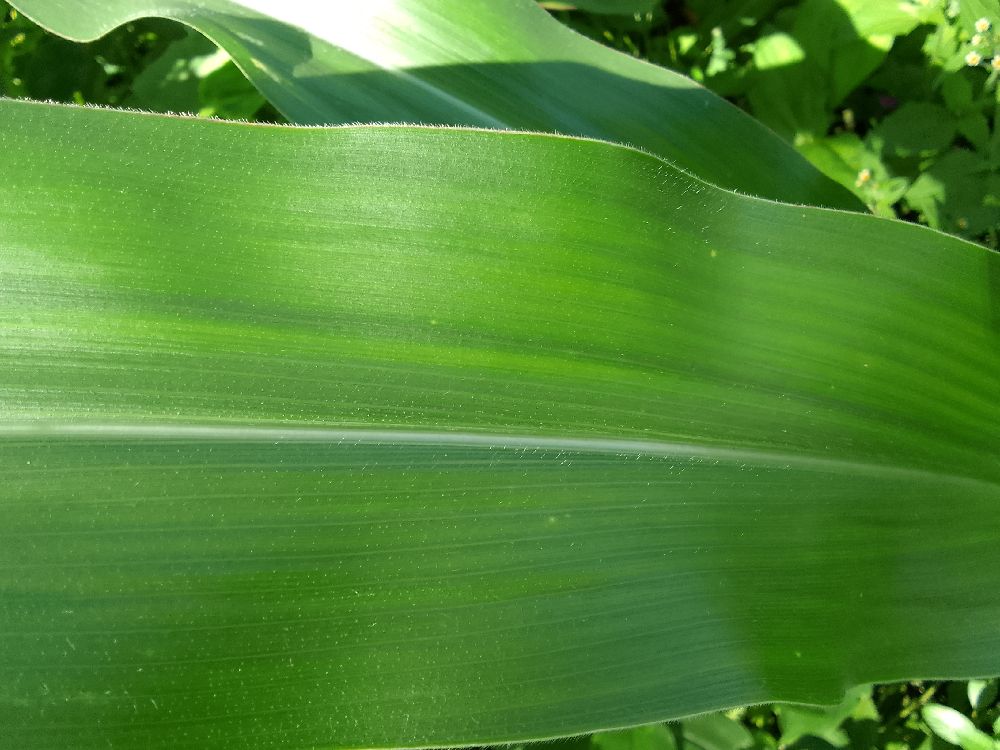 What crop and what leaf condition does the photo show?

maize, healthy
